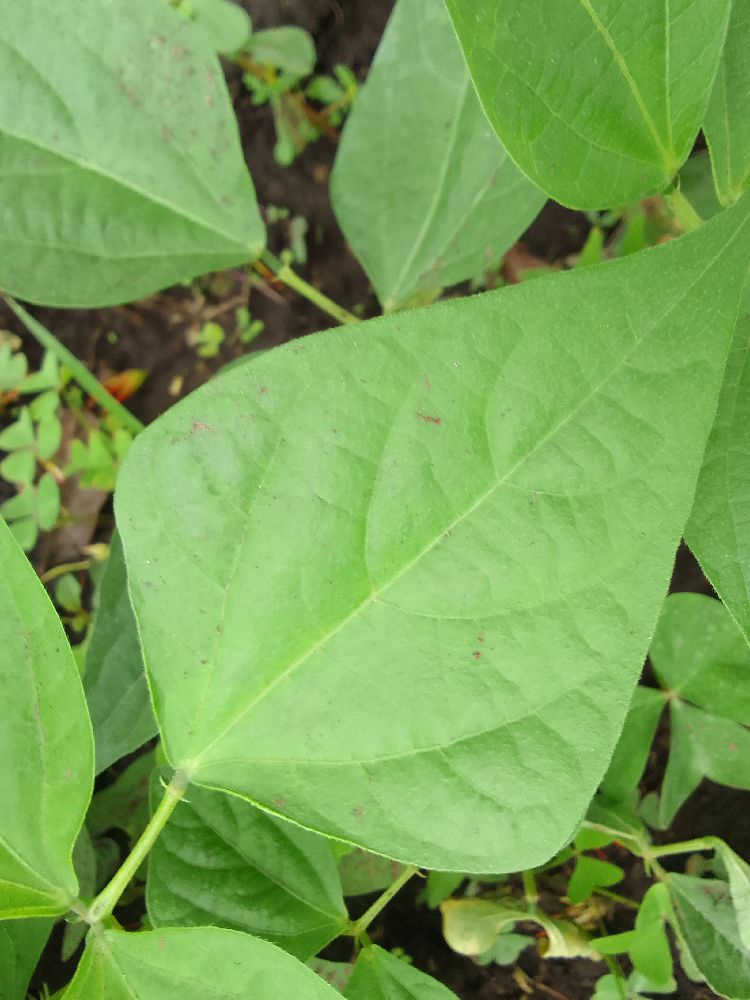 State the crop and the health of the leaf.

common bean, healthy
